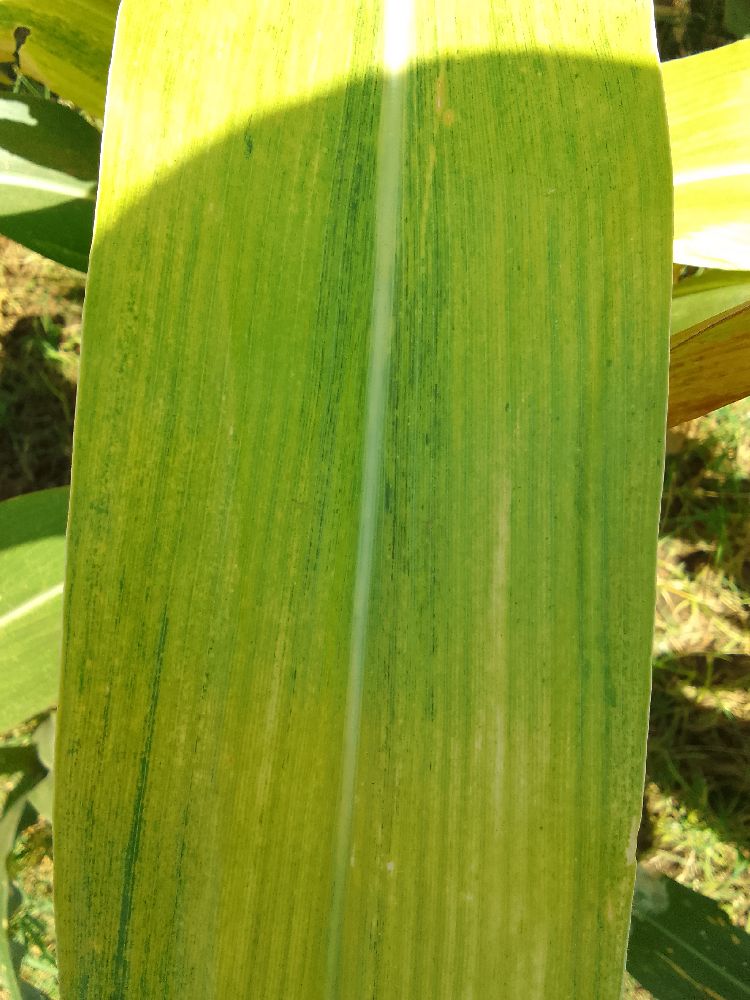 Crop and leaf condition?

maize, maize lethal necrosis
